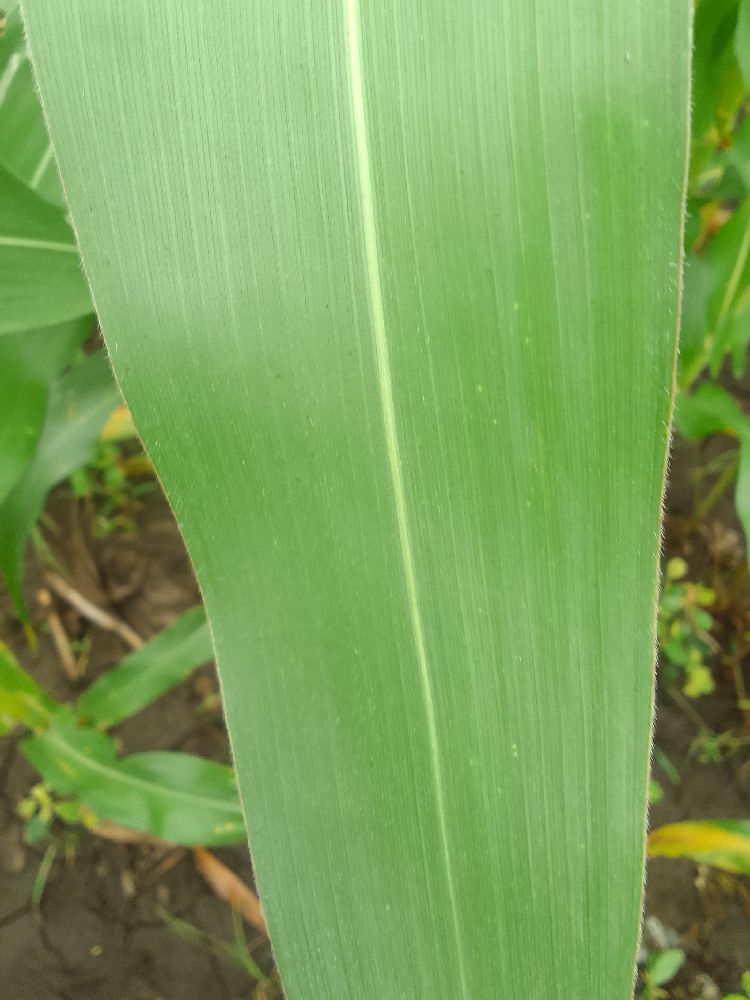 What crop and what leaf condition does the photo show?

maize, healthy
